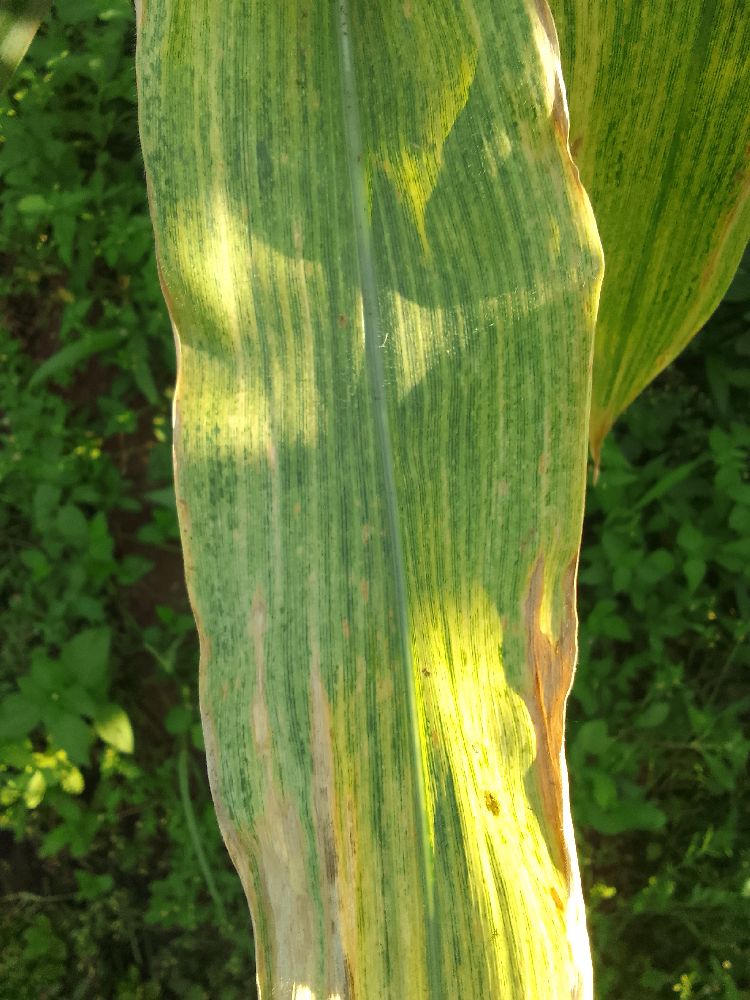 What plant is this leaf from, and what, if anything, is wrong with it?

maize, maize lethal necrosis
